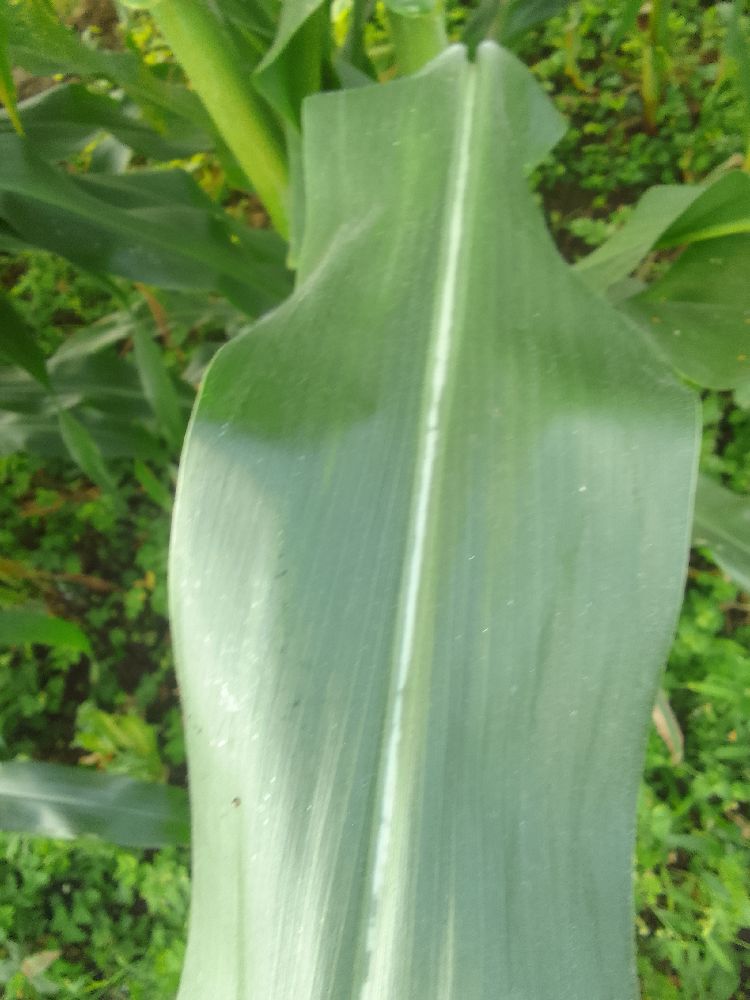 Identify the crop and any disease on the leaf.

maize, healthy
